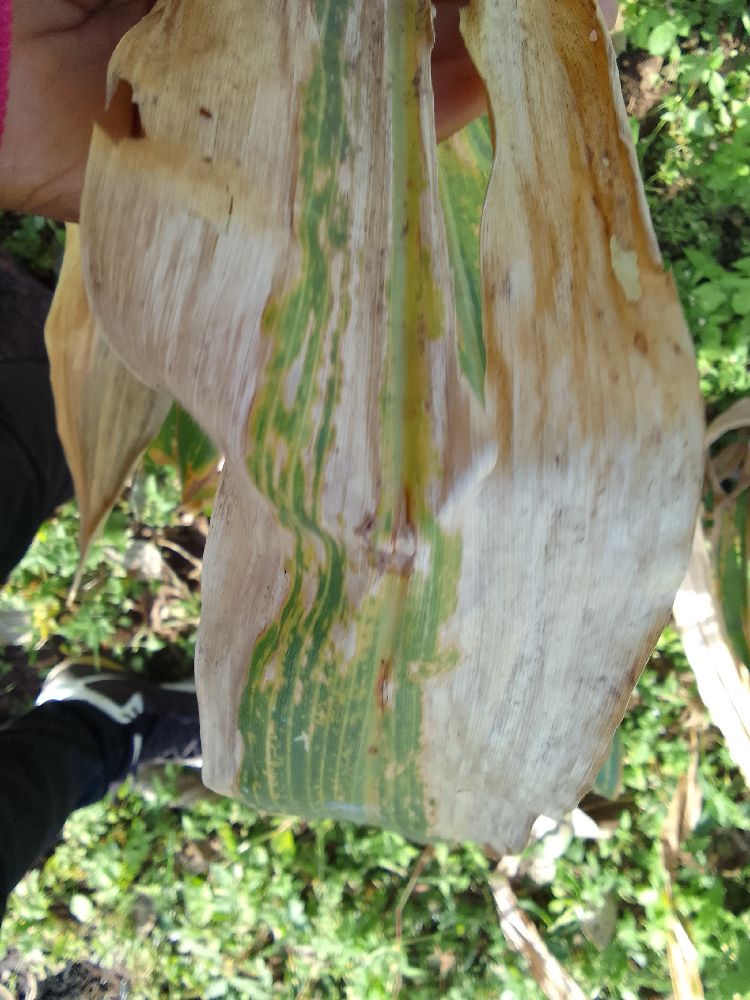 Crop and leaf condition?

maize, maize lethal necrosis
